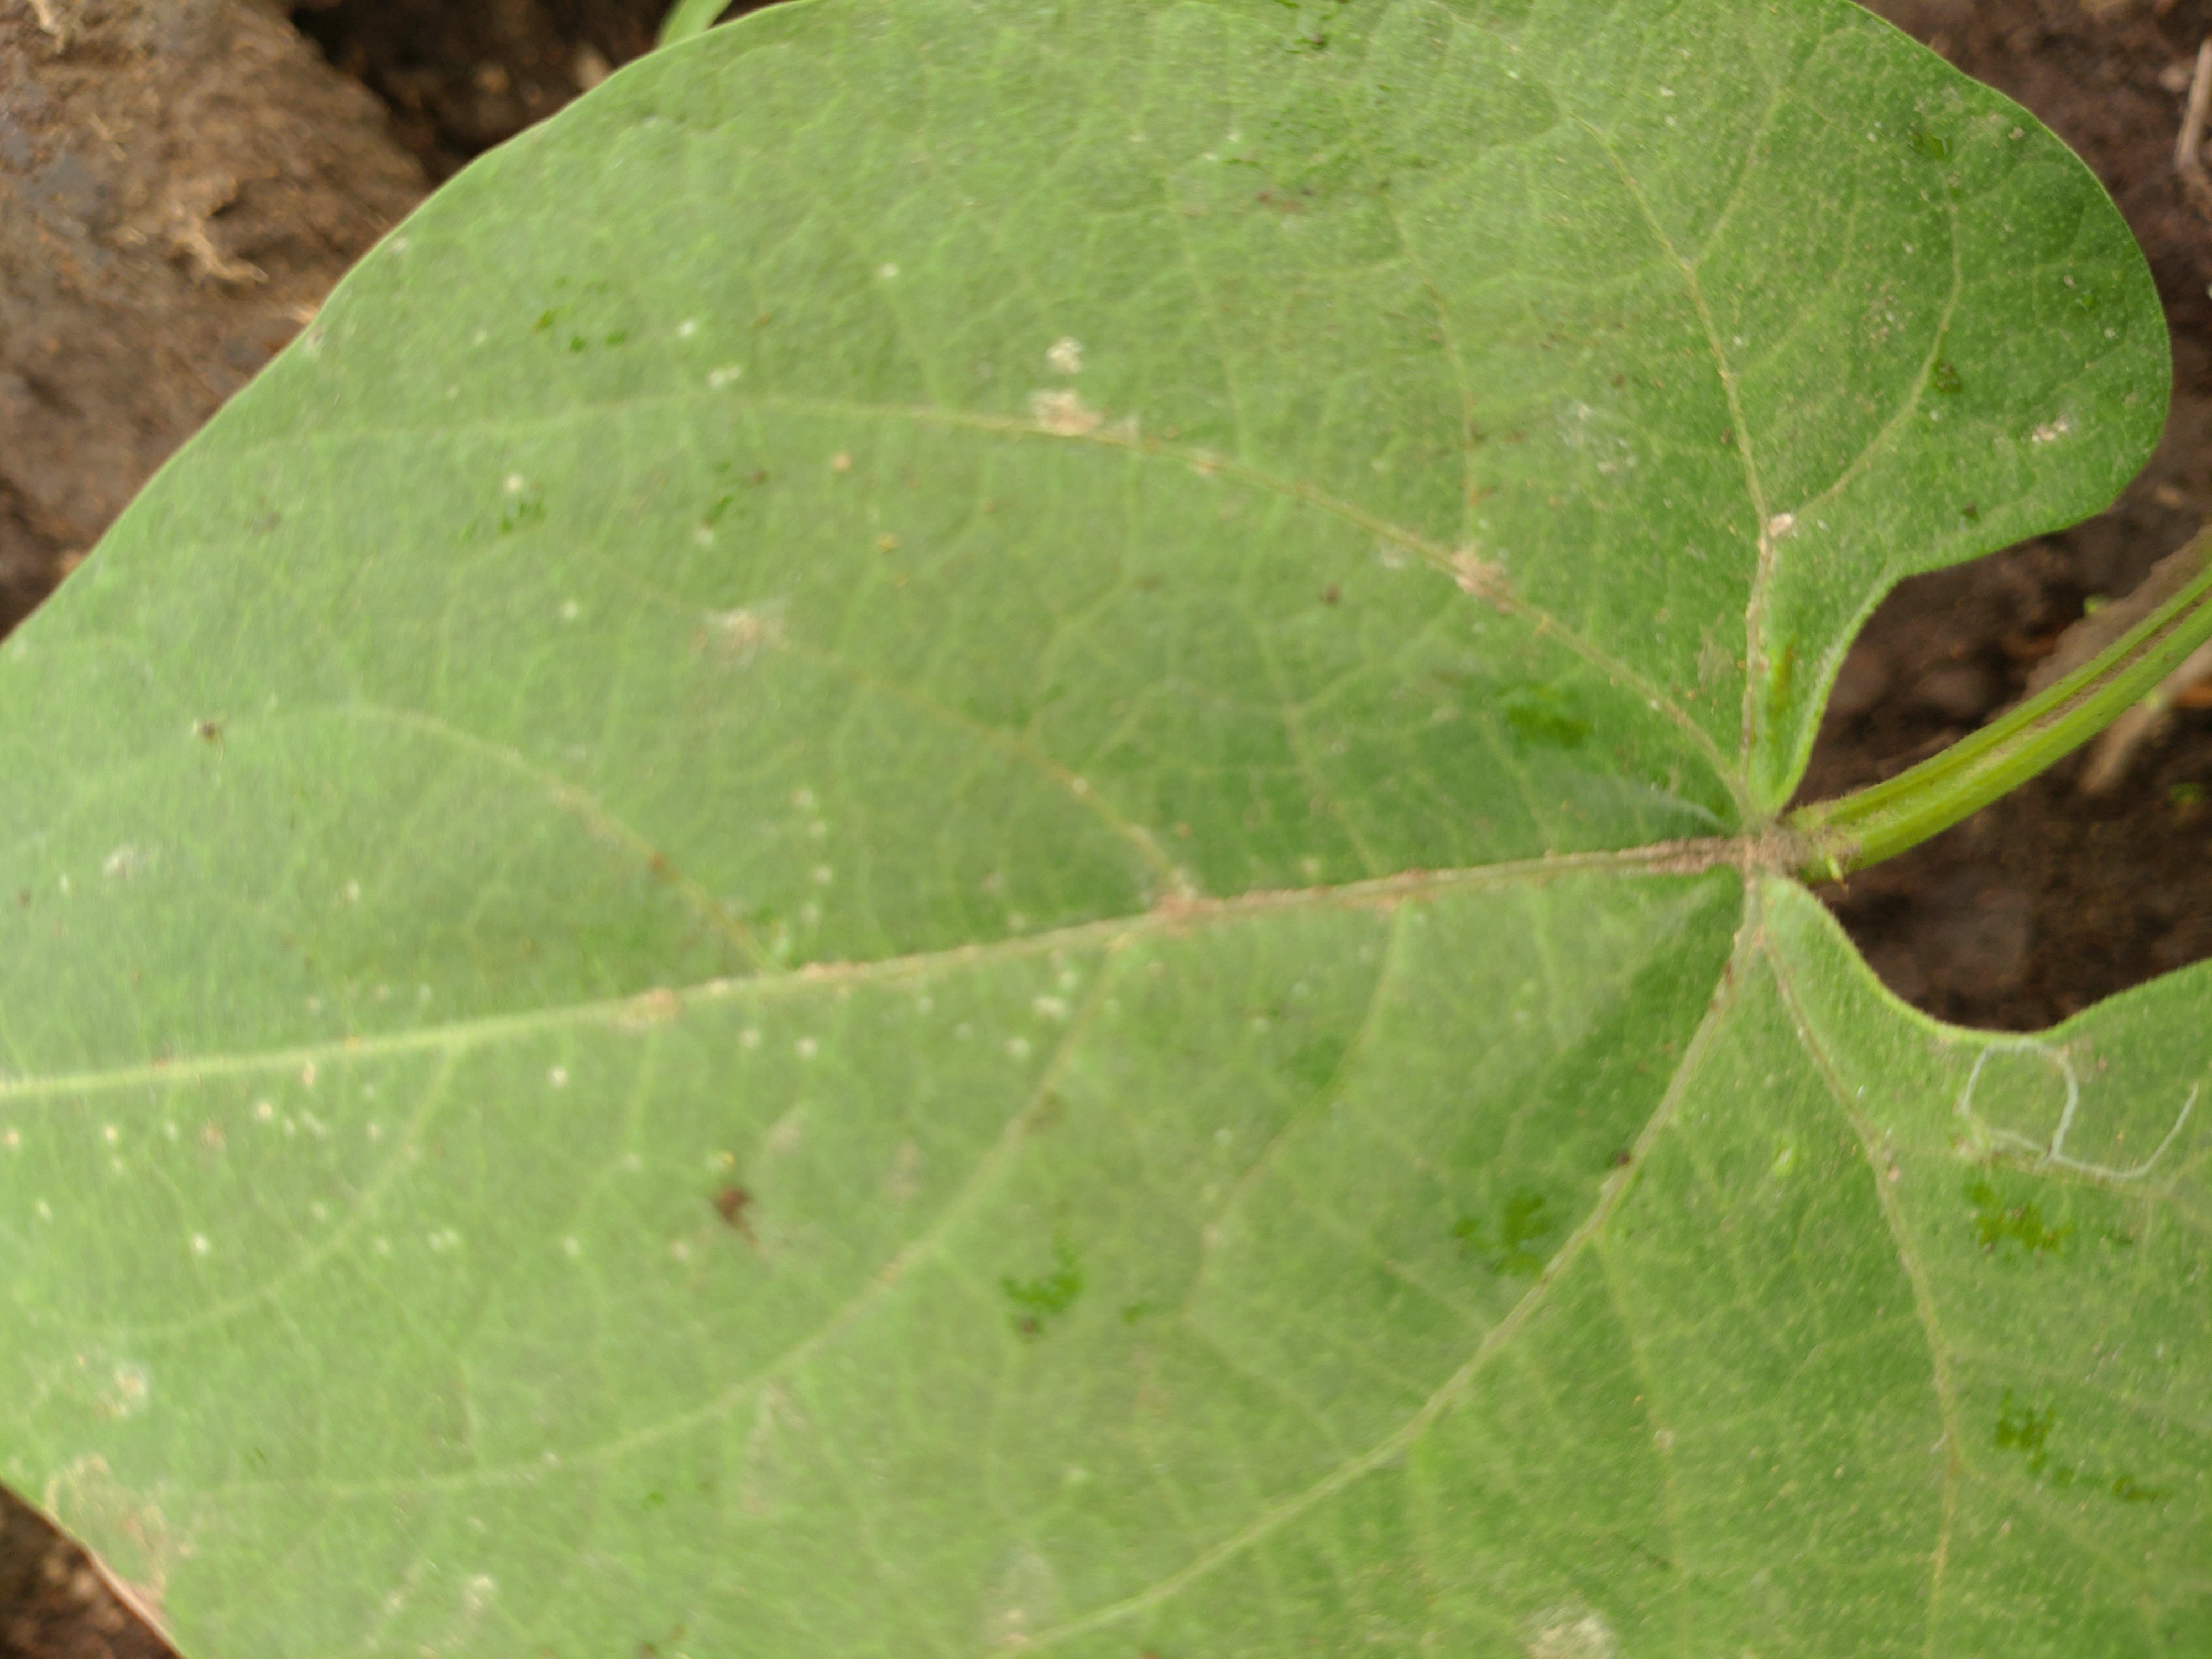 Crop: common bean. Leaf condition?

healthy
